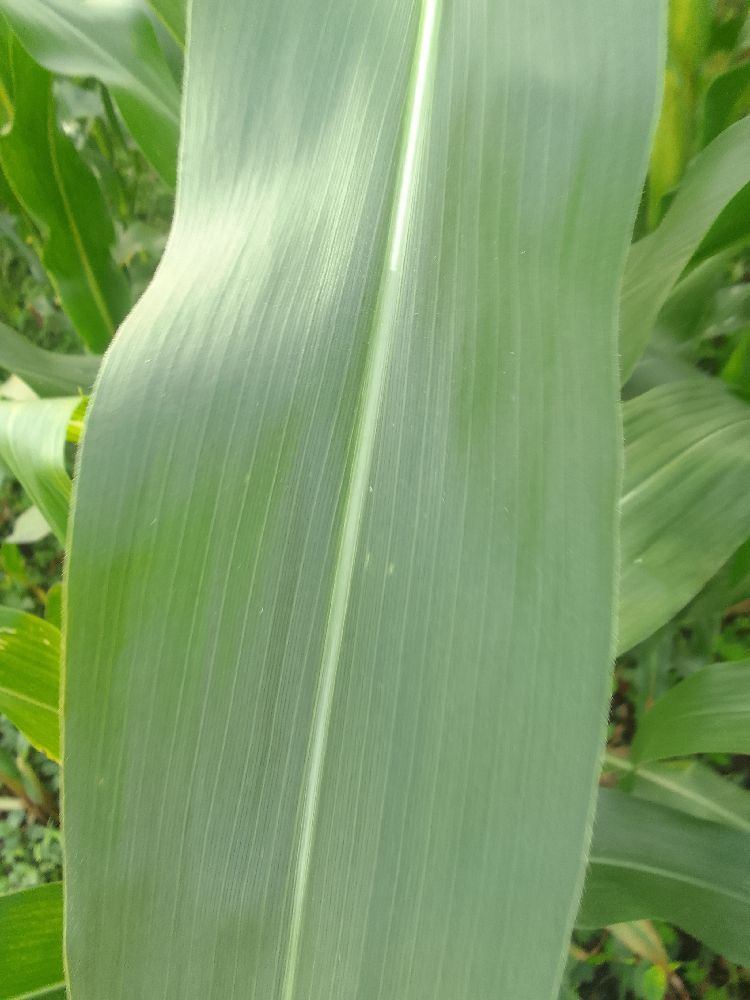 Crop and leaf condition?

maize, healthy
